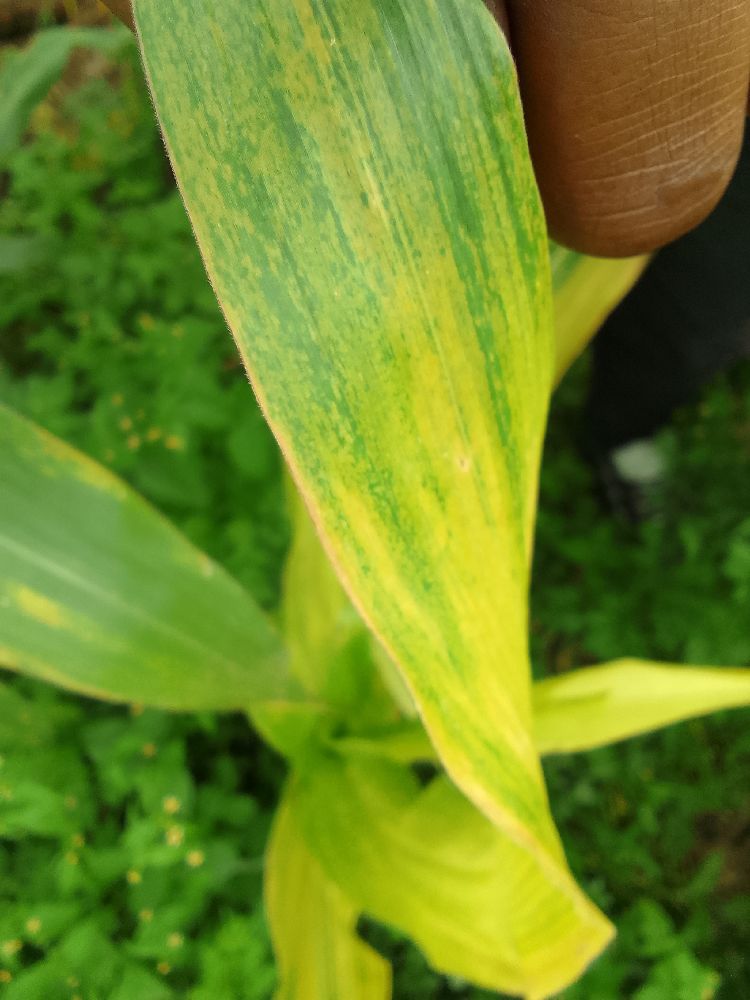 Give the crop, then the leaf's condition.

maize, maize lethal necrosis
